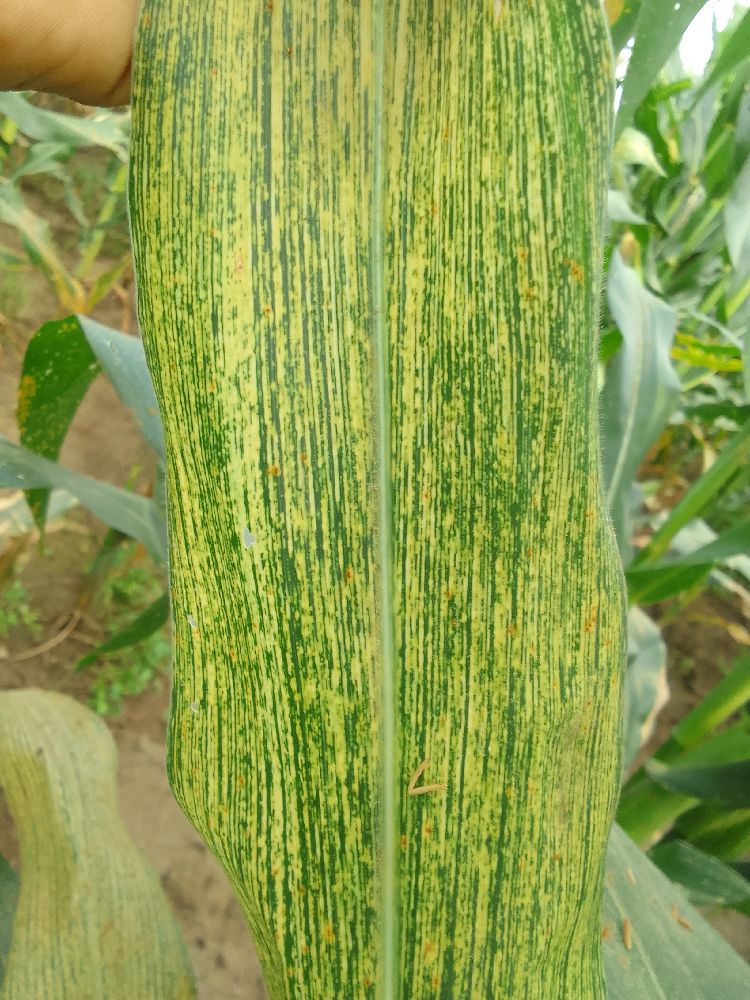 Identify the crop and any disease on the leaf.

maize, maize streak virus
